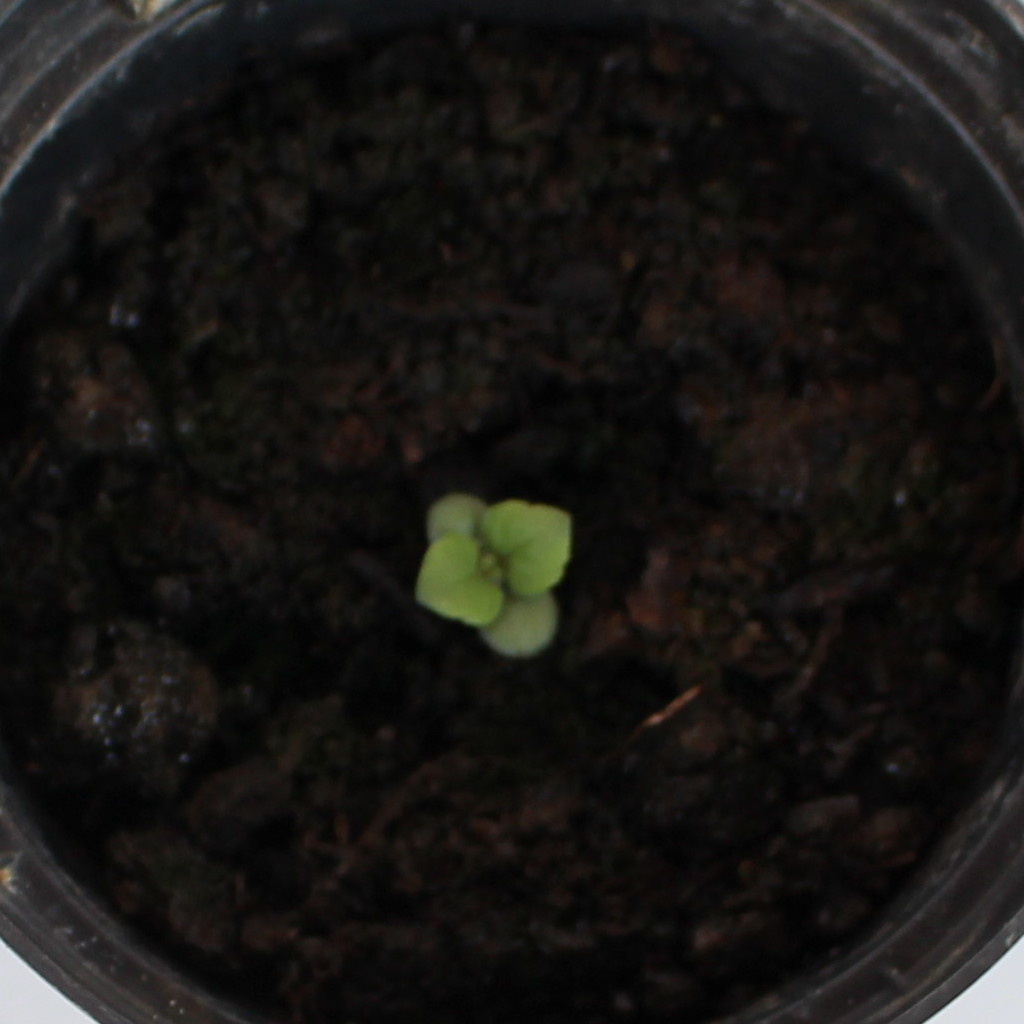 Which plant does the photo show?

Veronica persica
